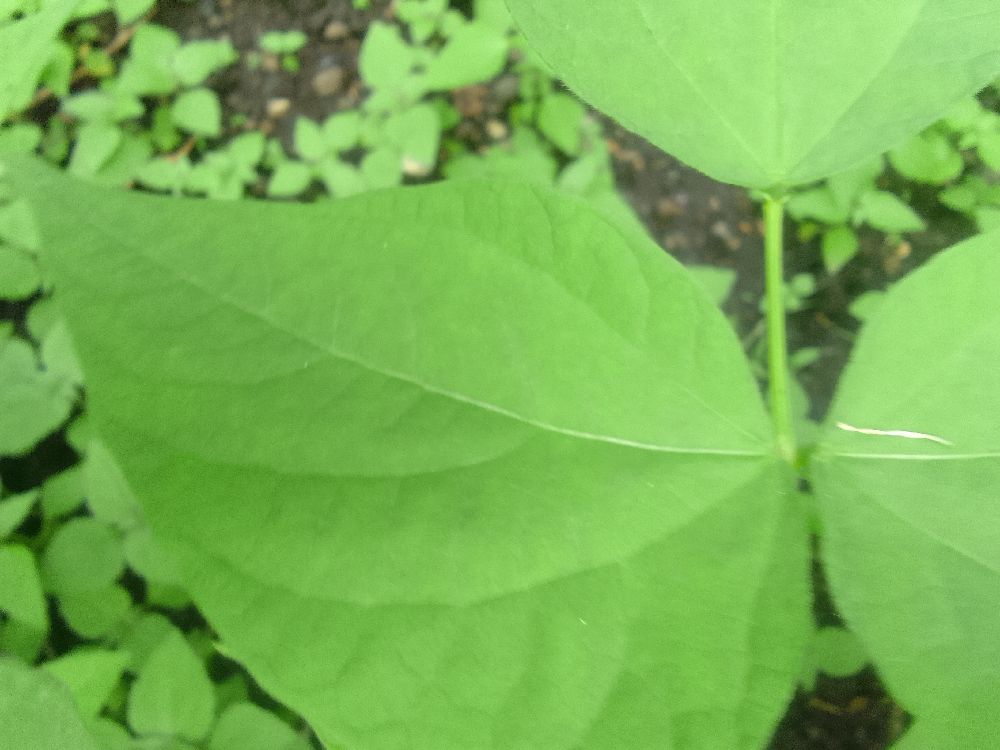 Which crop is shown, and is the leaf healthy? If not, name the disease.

common bean, healthy
